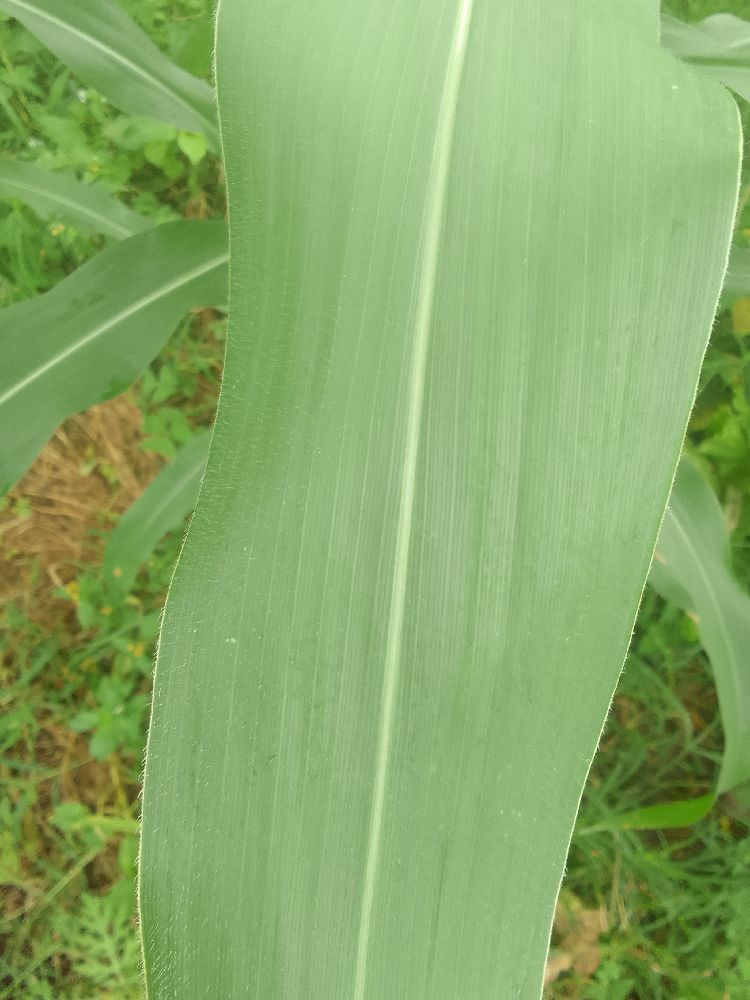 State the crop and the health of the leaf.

maize, healthy
